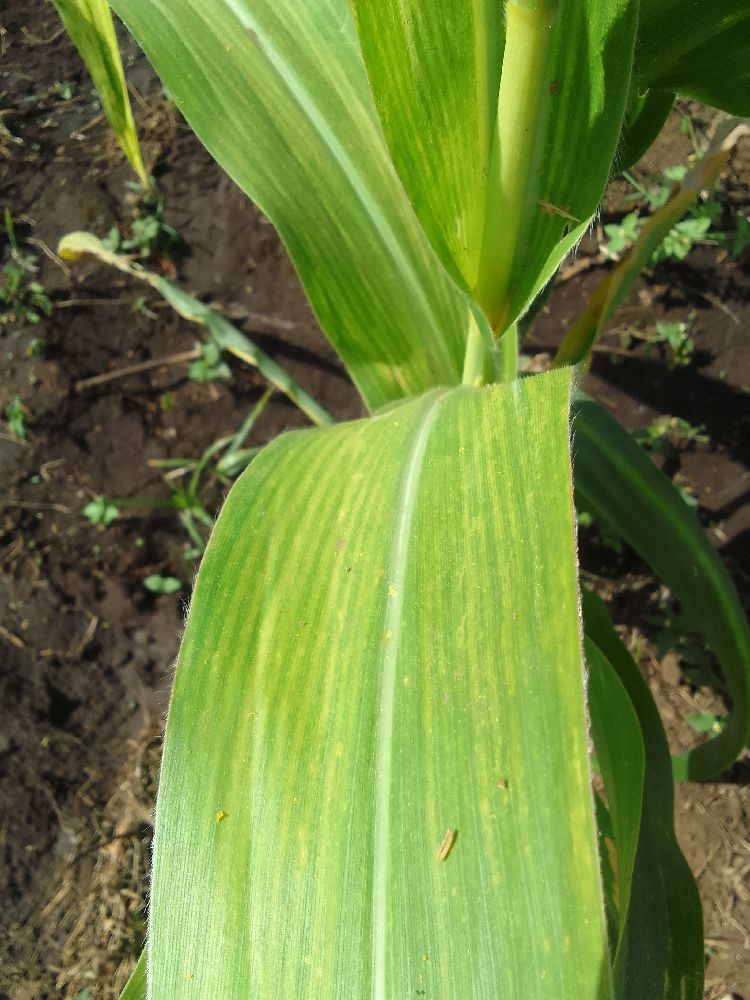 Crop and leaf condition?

maize, maize lethal necrosis
